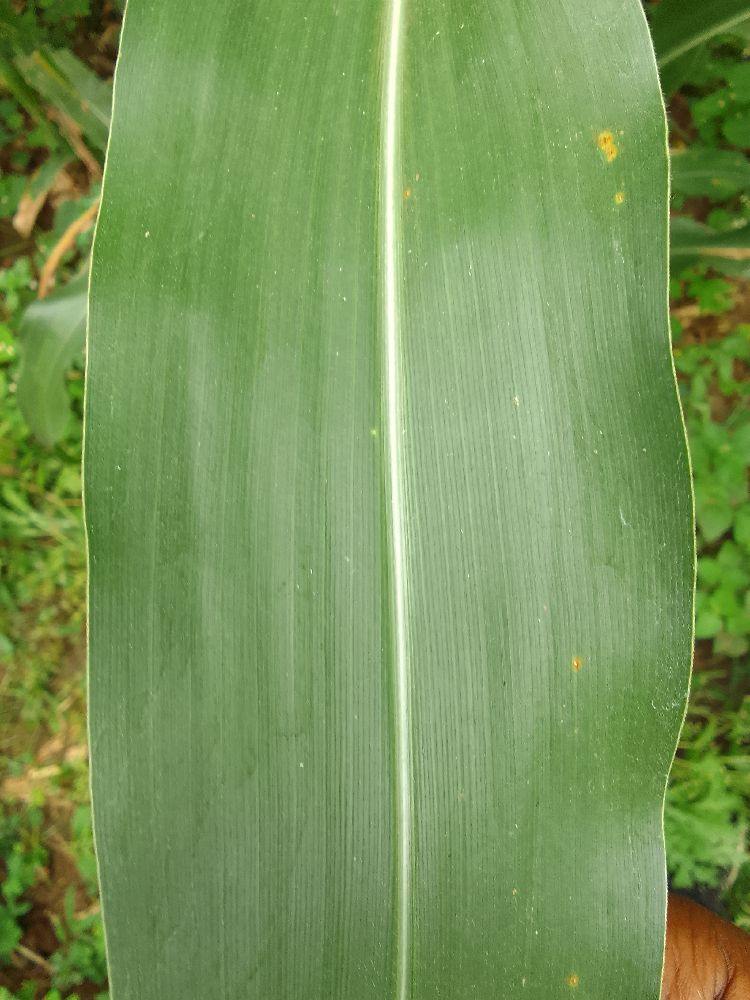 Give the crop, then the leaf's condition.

maize, healthy
